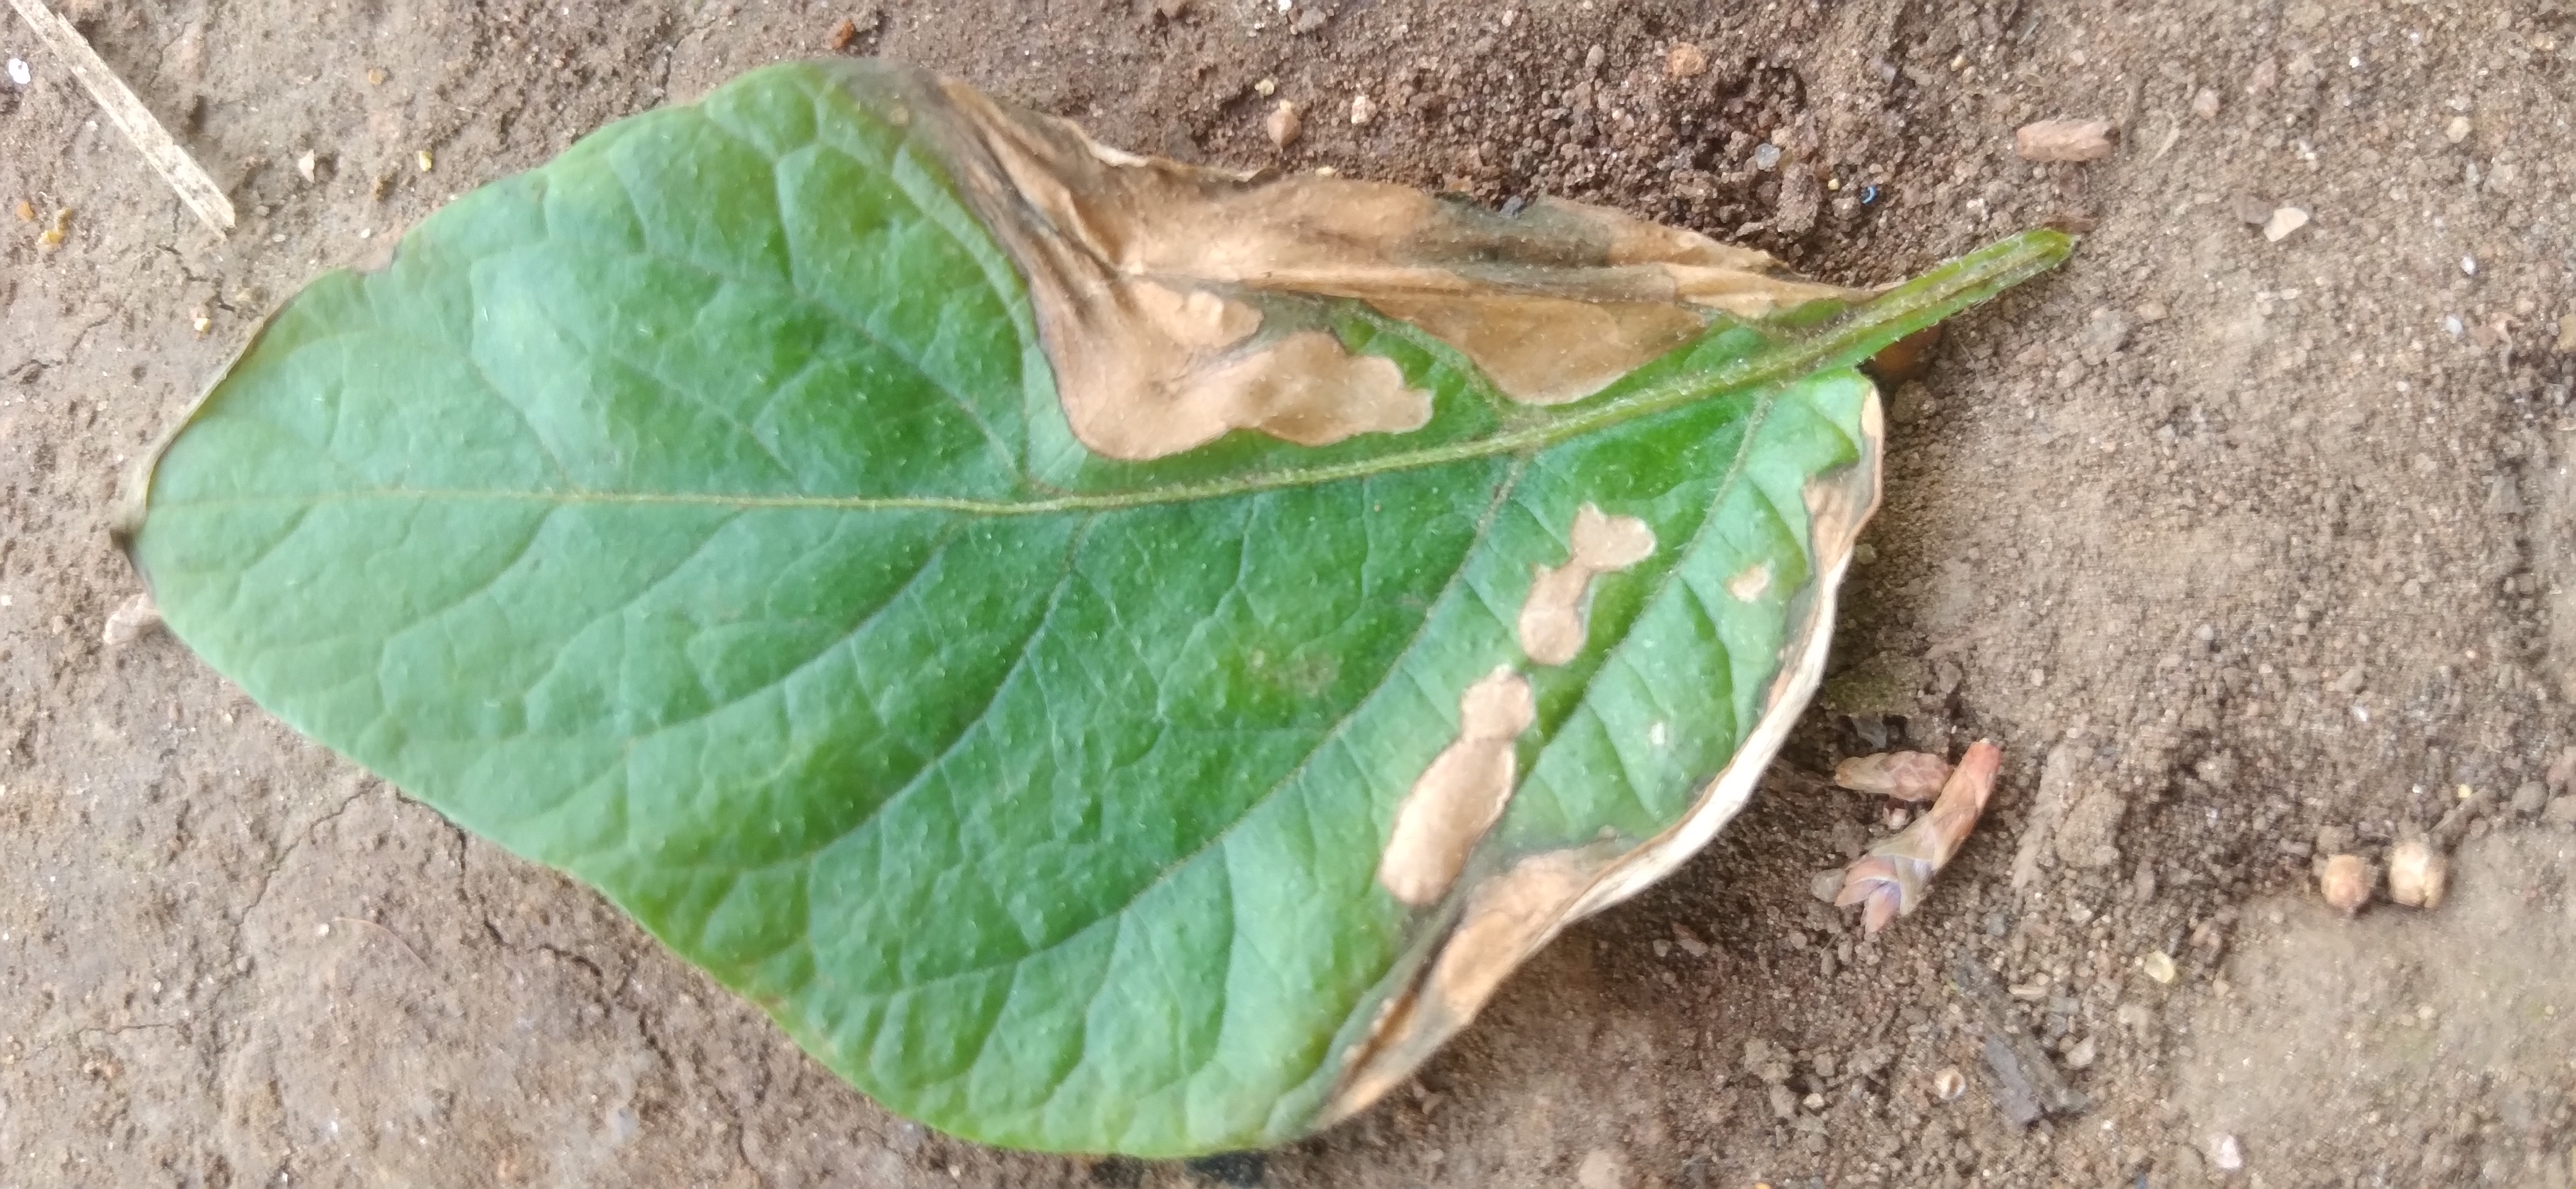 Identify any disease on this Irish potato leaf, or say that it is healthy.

early blight
